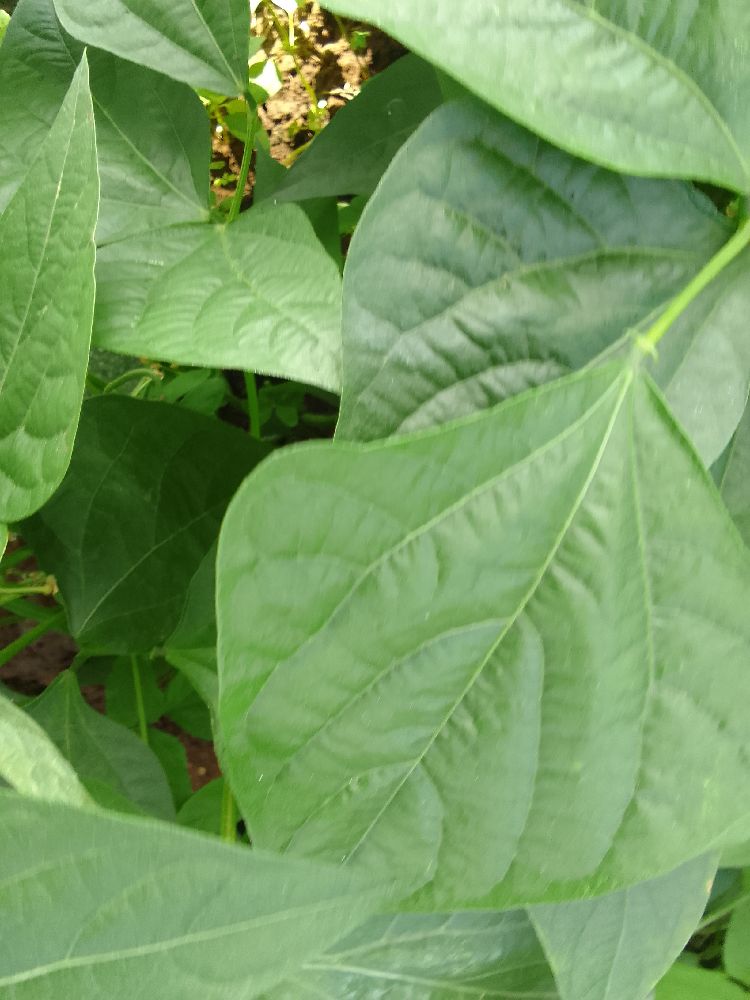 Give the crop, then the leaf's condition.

common bean, healthy
